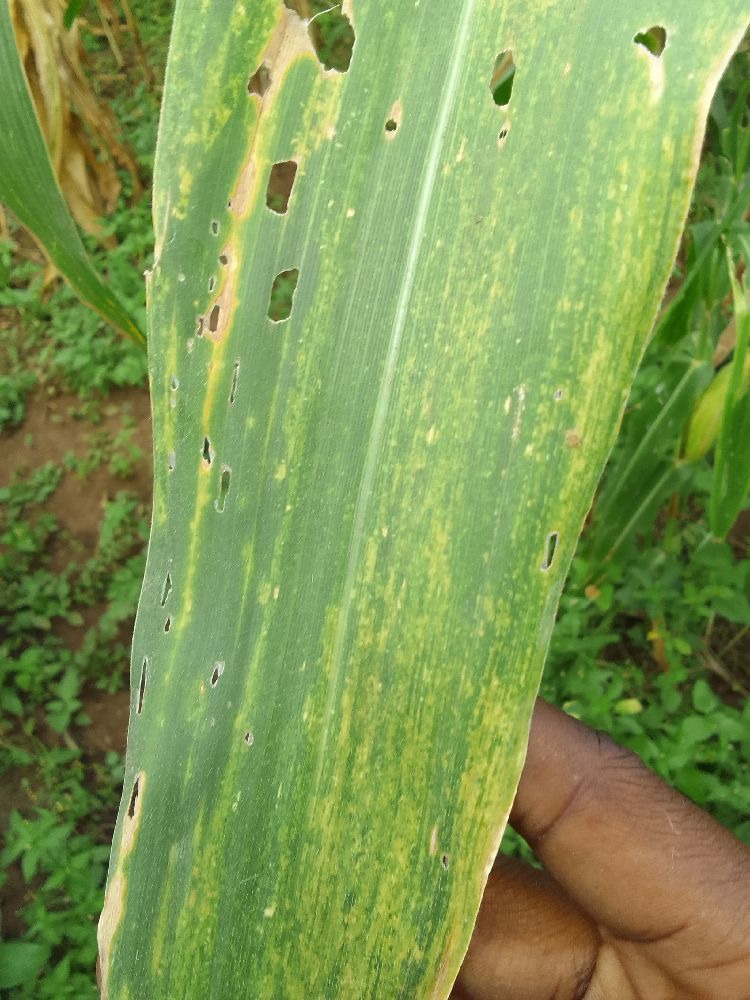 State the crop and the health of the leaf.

maize, maize lethal necrosis
